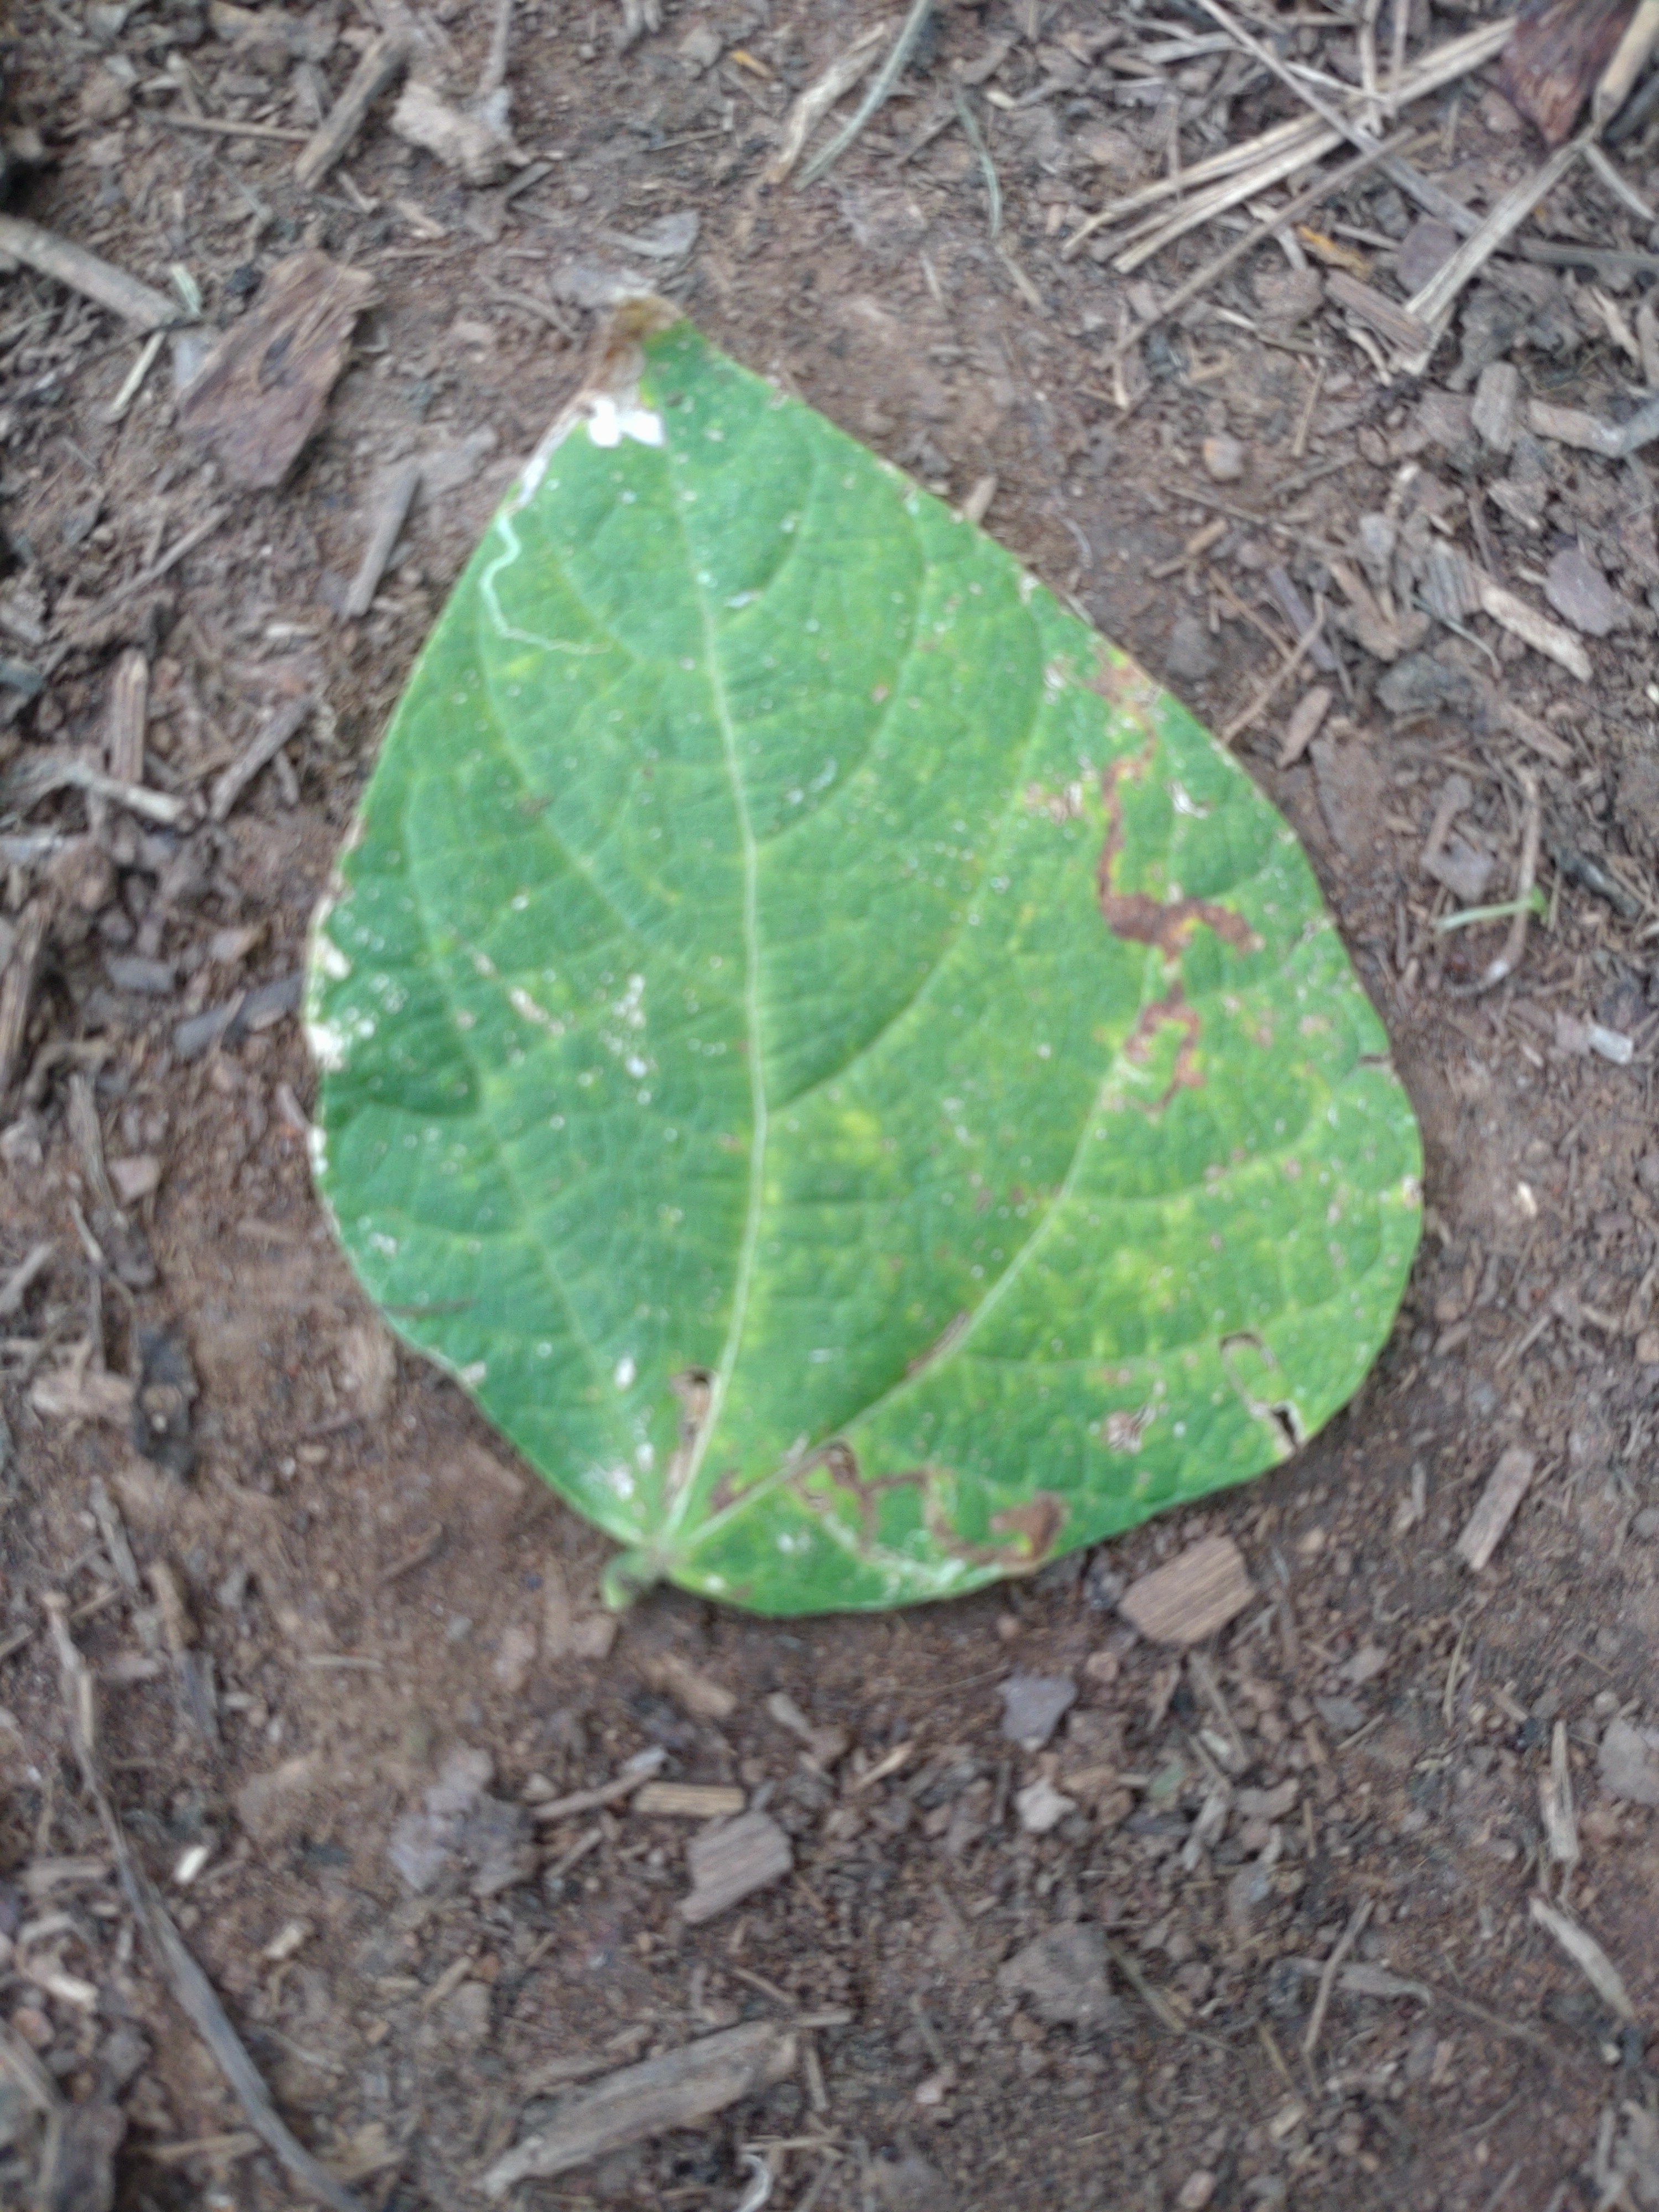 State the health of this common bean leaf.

anthracnose
